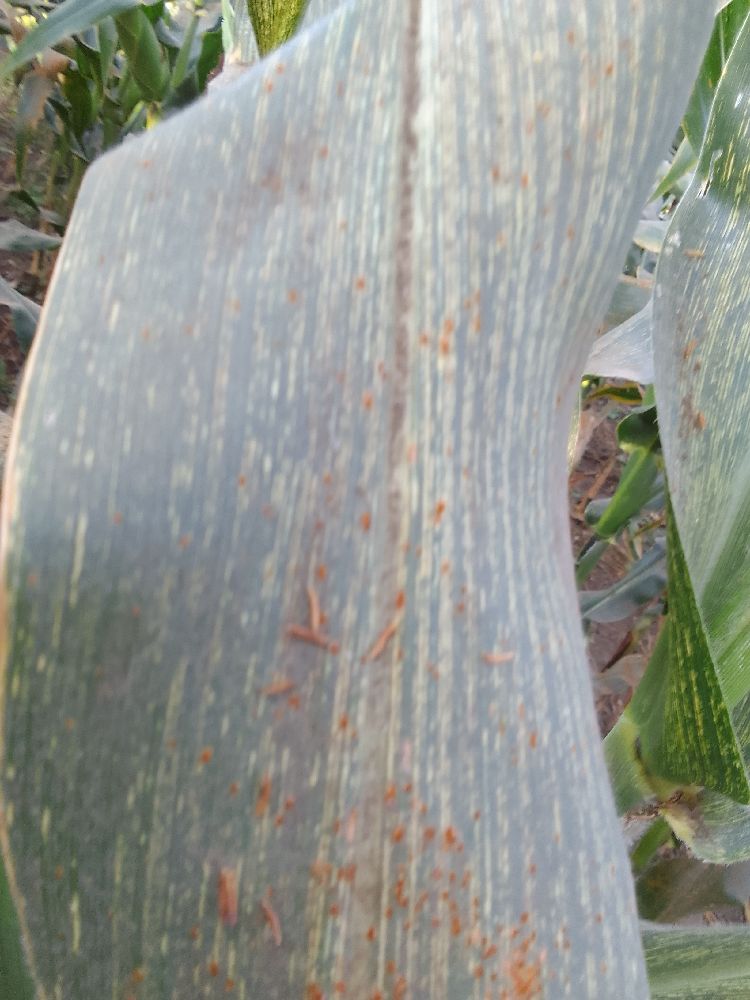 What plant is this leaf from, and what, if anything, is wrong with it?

maize, maize streak virus
